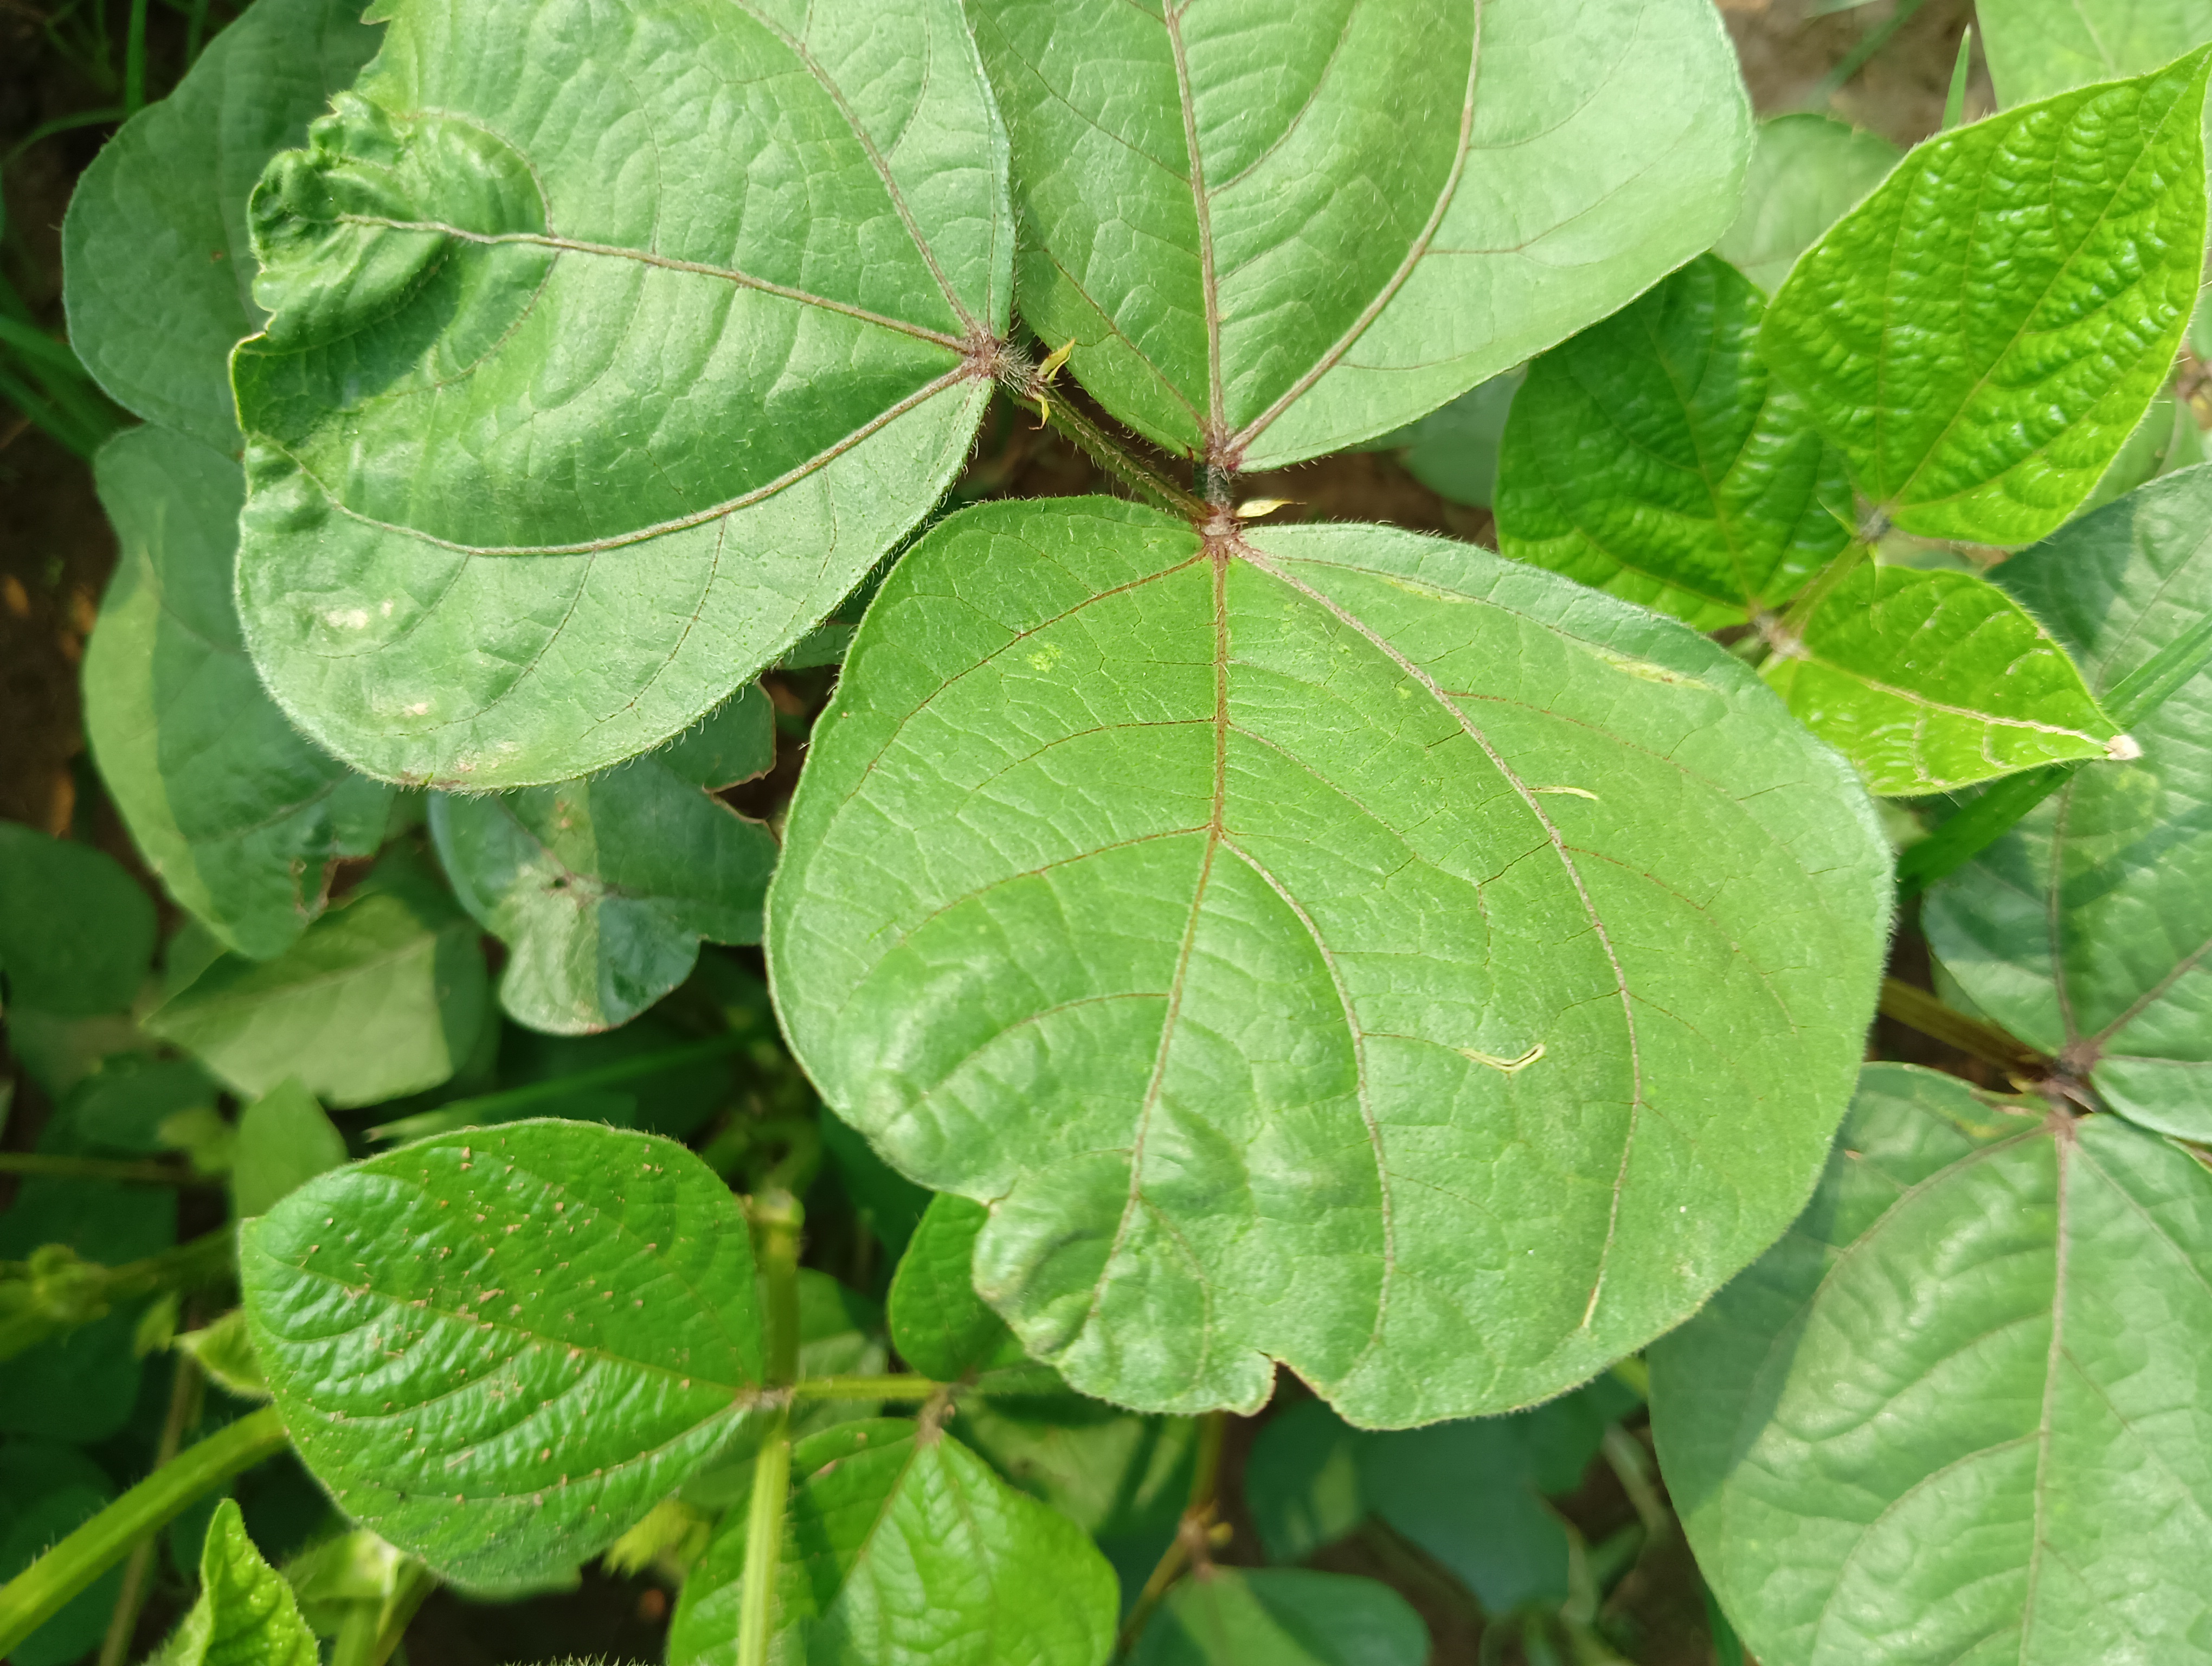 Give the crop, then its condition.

mungbean, healthy
